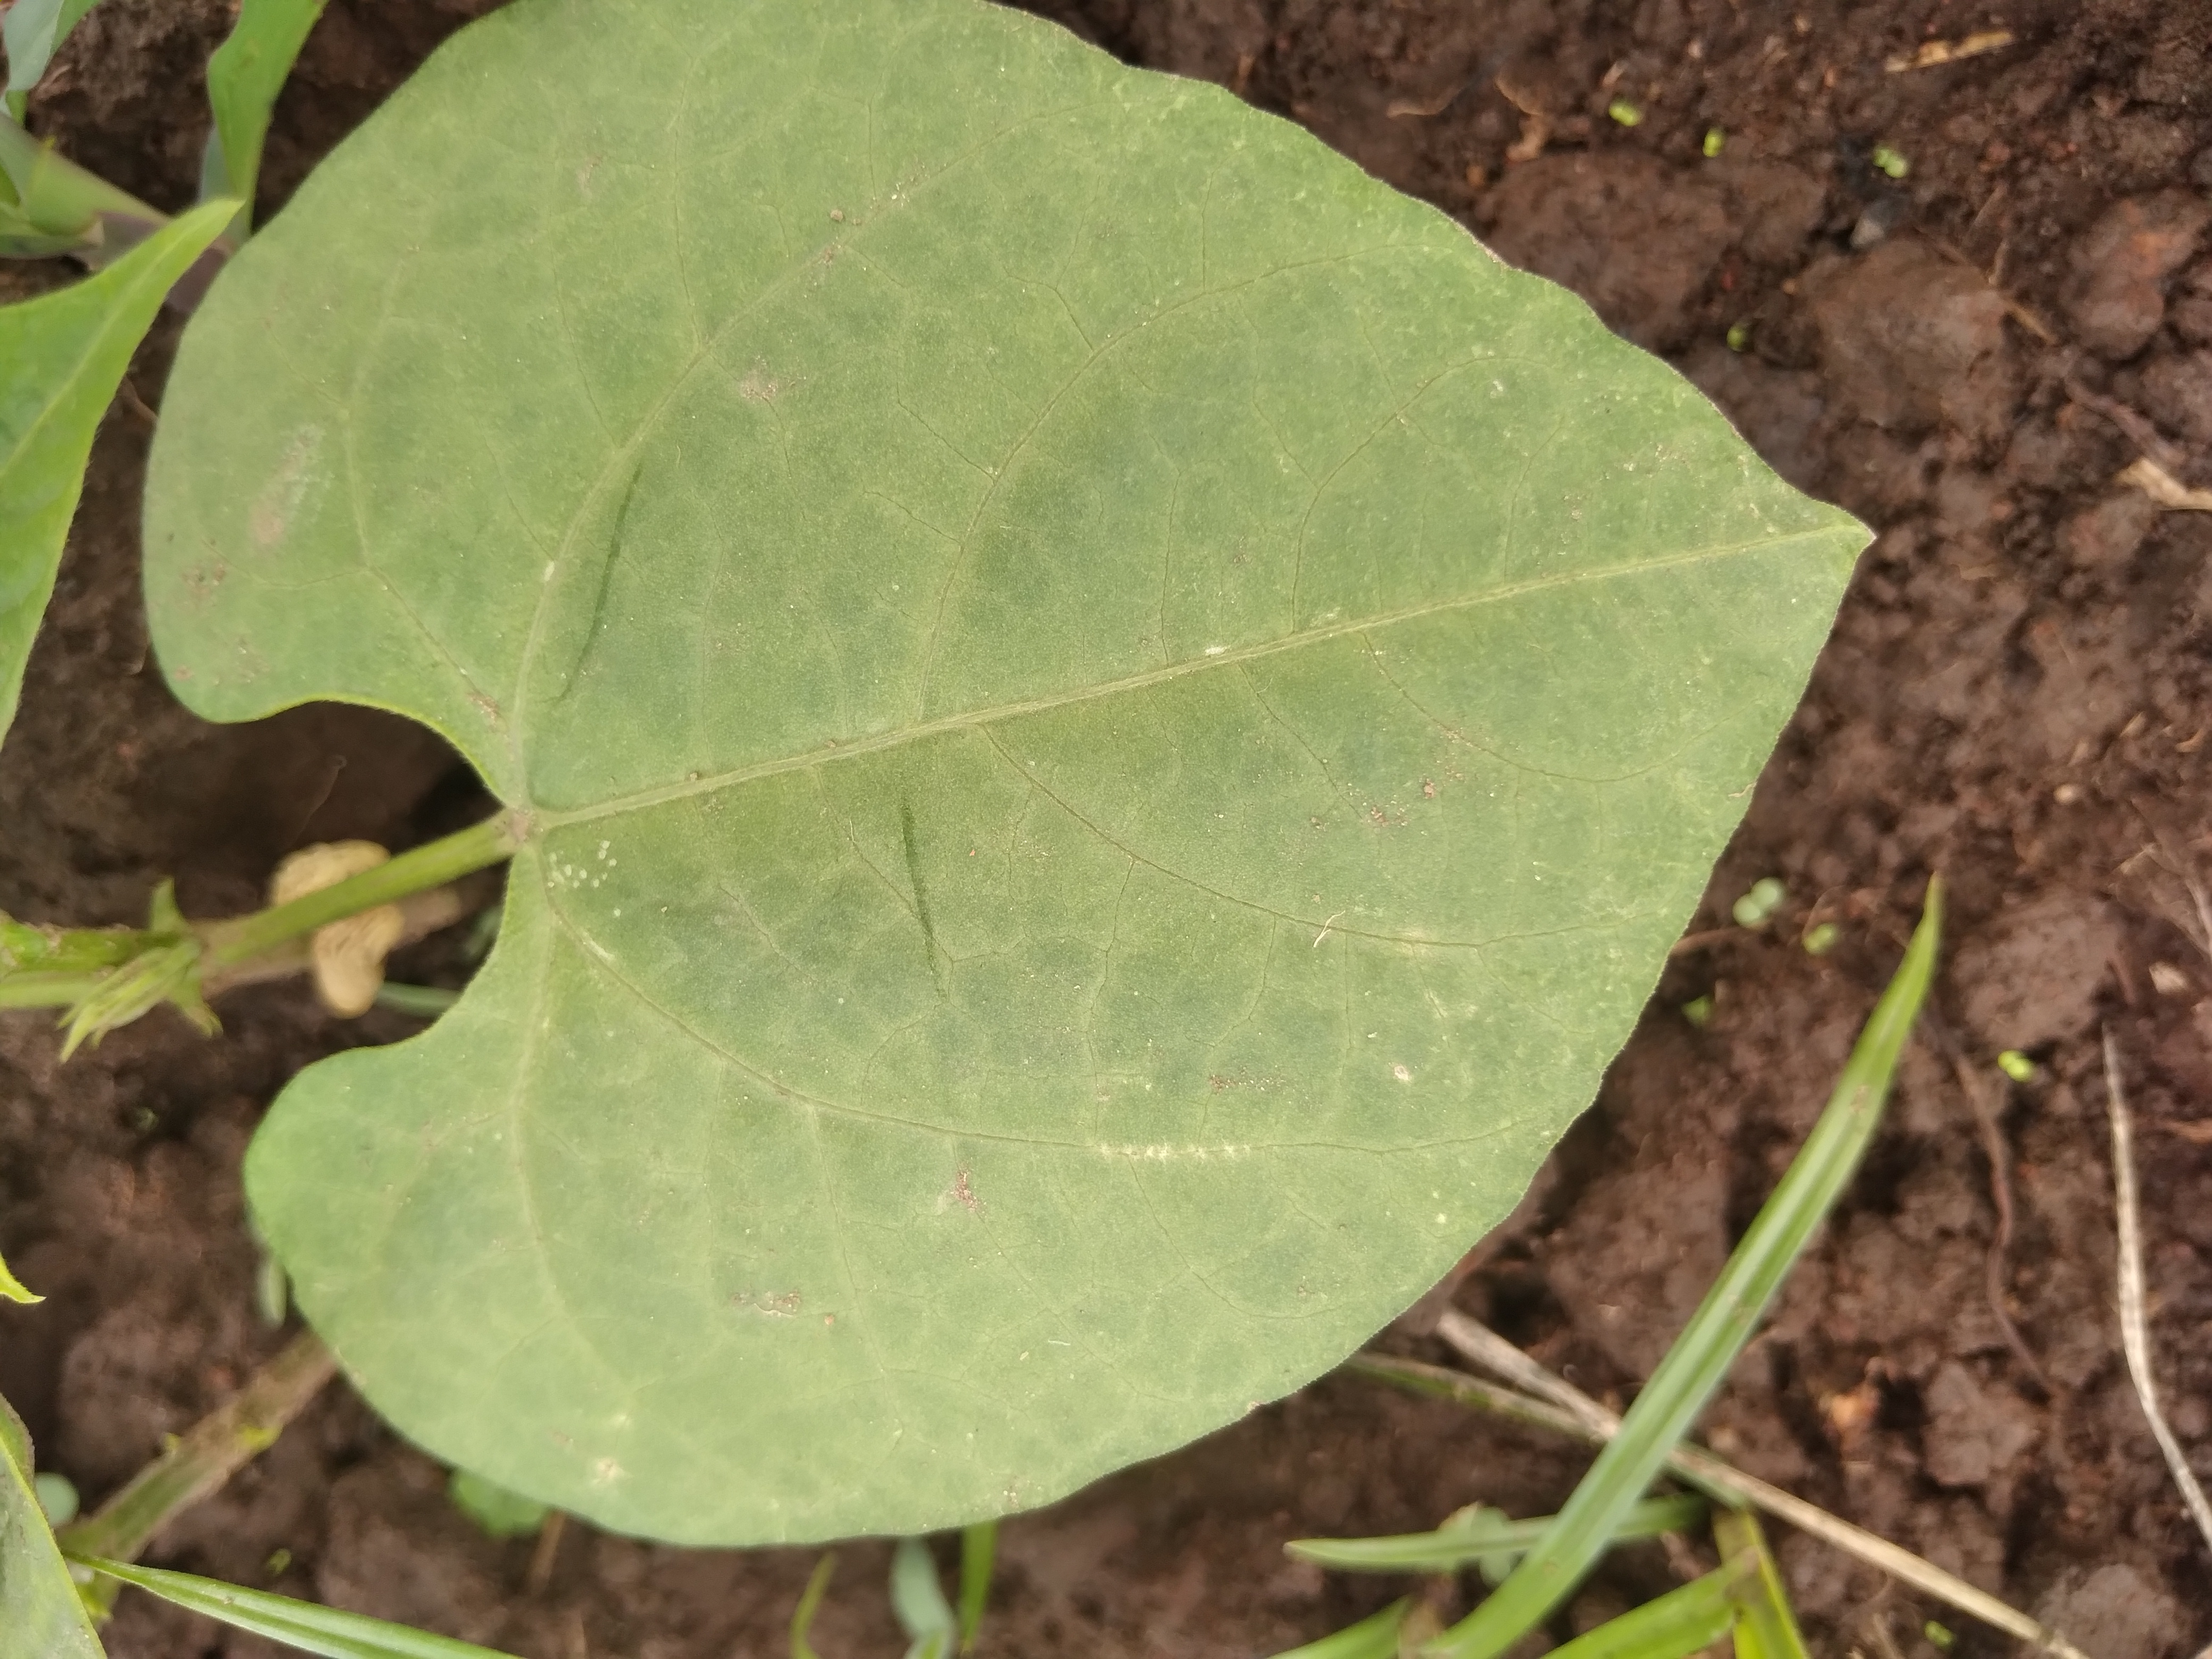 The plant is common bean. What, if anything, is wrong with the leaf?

healthy
